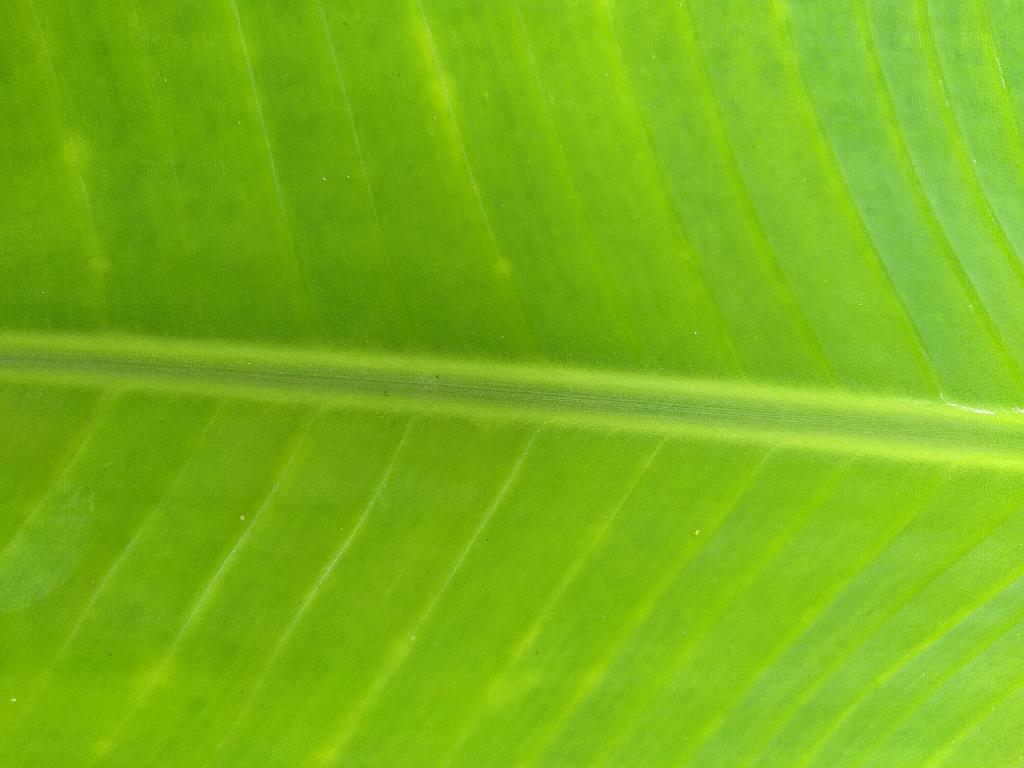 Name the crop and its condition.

banana, healthy
